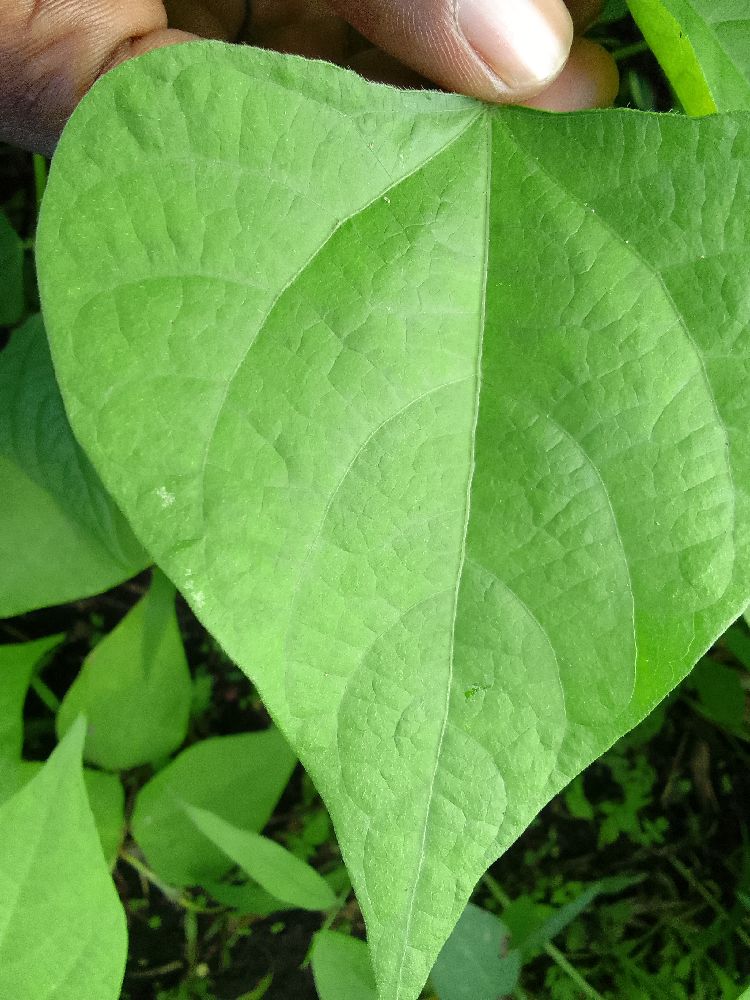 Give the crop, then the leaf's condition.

common bean, healthy
